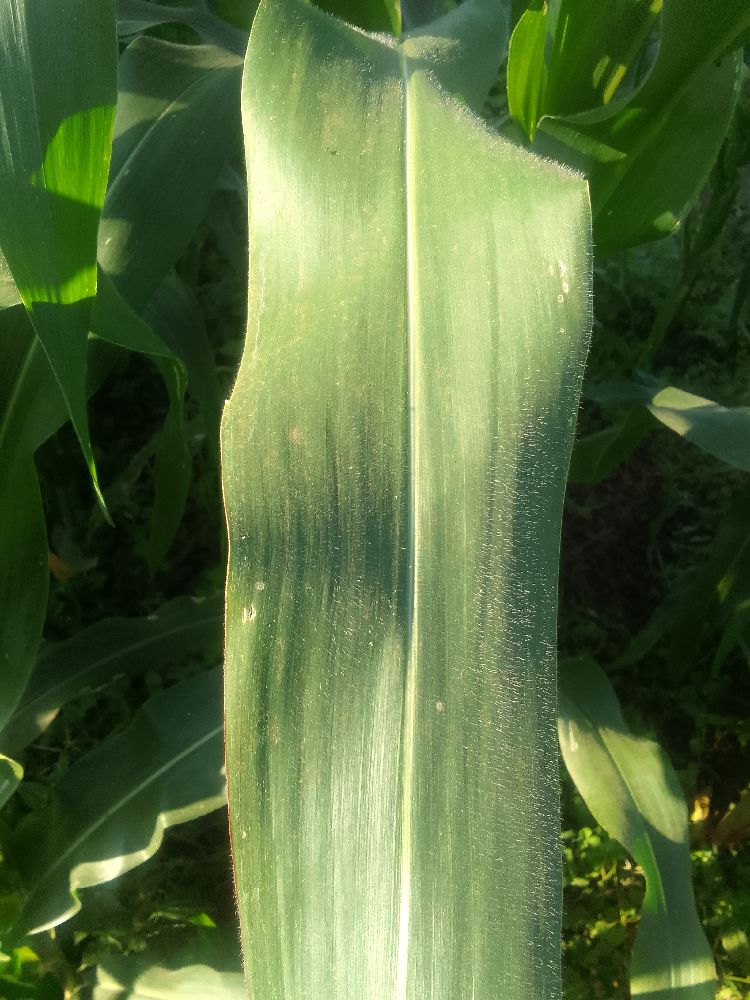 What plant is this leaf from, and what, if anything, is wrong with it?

maize, healthy
